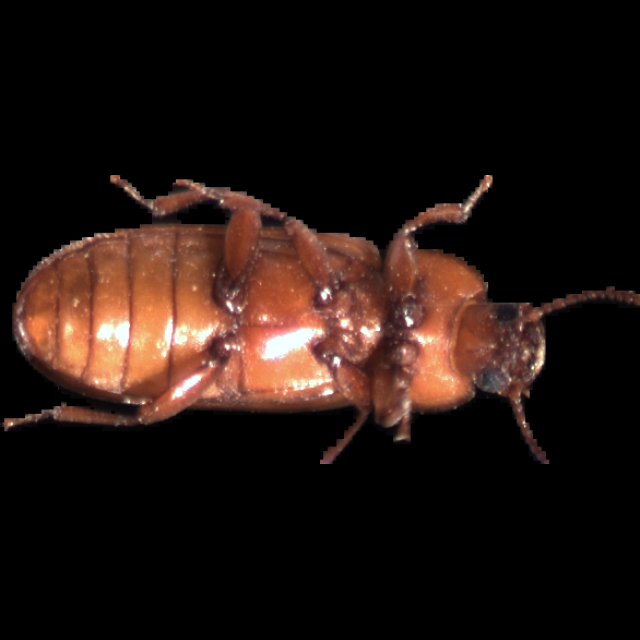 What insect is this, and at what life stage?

mealworm beetle
